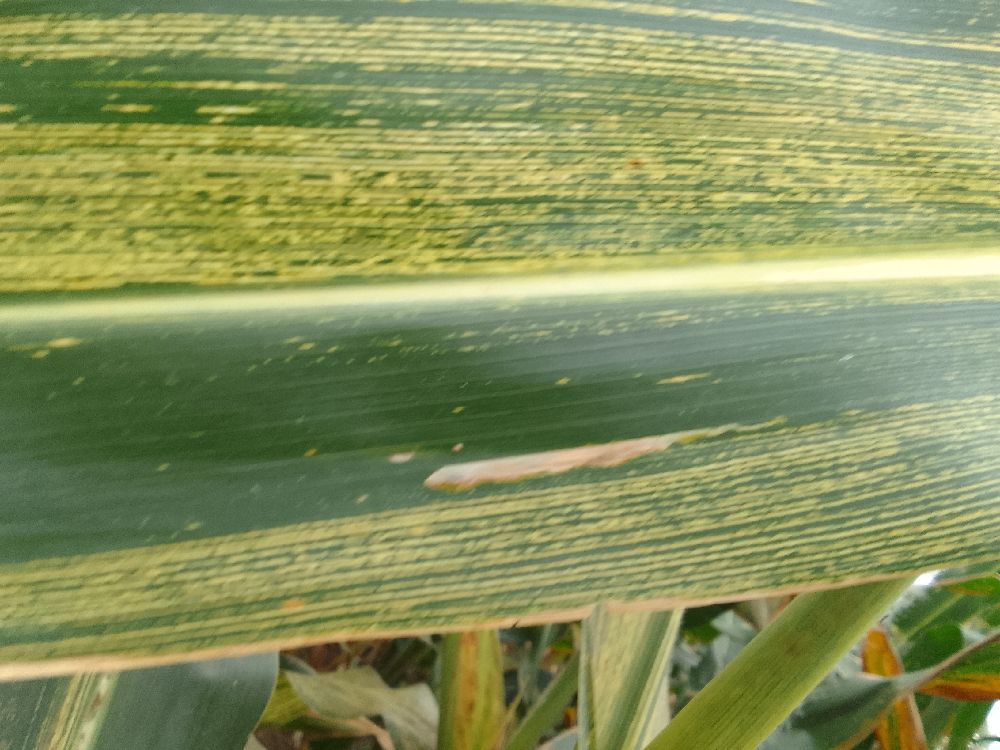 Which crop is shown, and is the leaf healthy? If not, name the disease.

maize, maize streak virus
